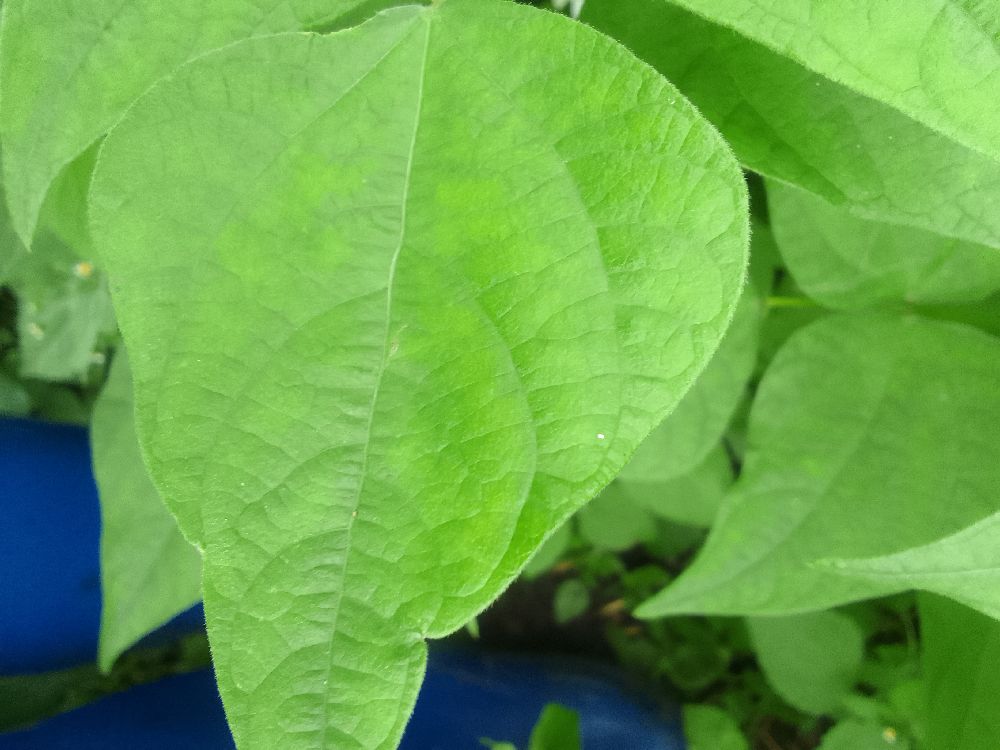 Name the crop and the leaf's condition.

common bean, healthy
